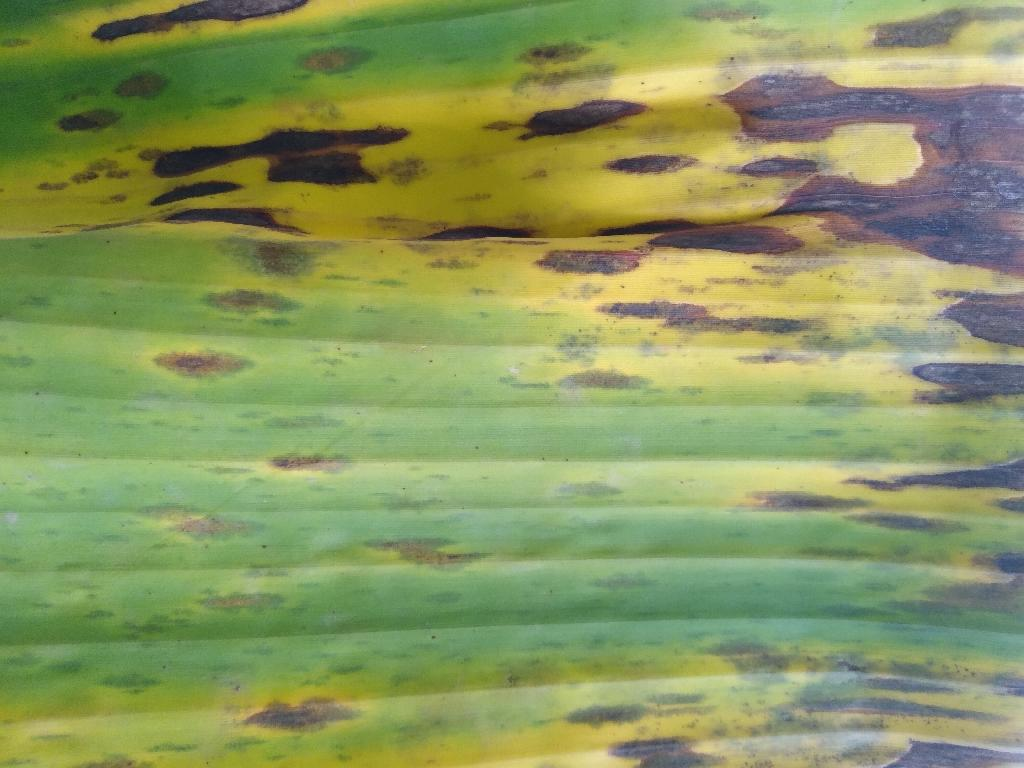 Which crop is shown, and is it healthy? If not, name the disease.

banana, black sigatoka
